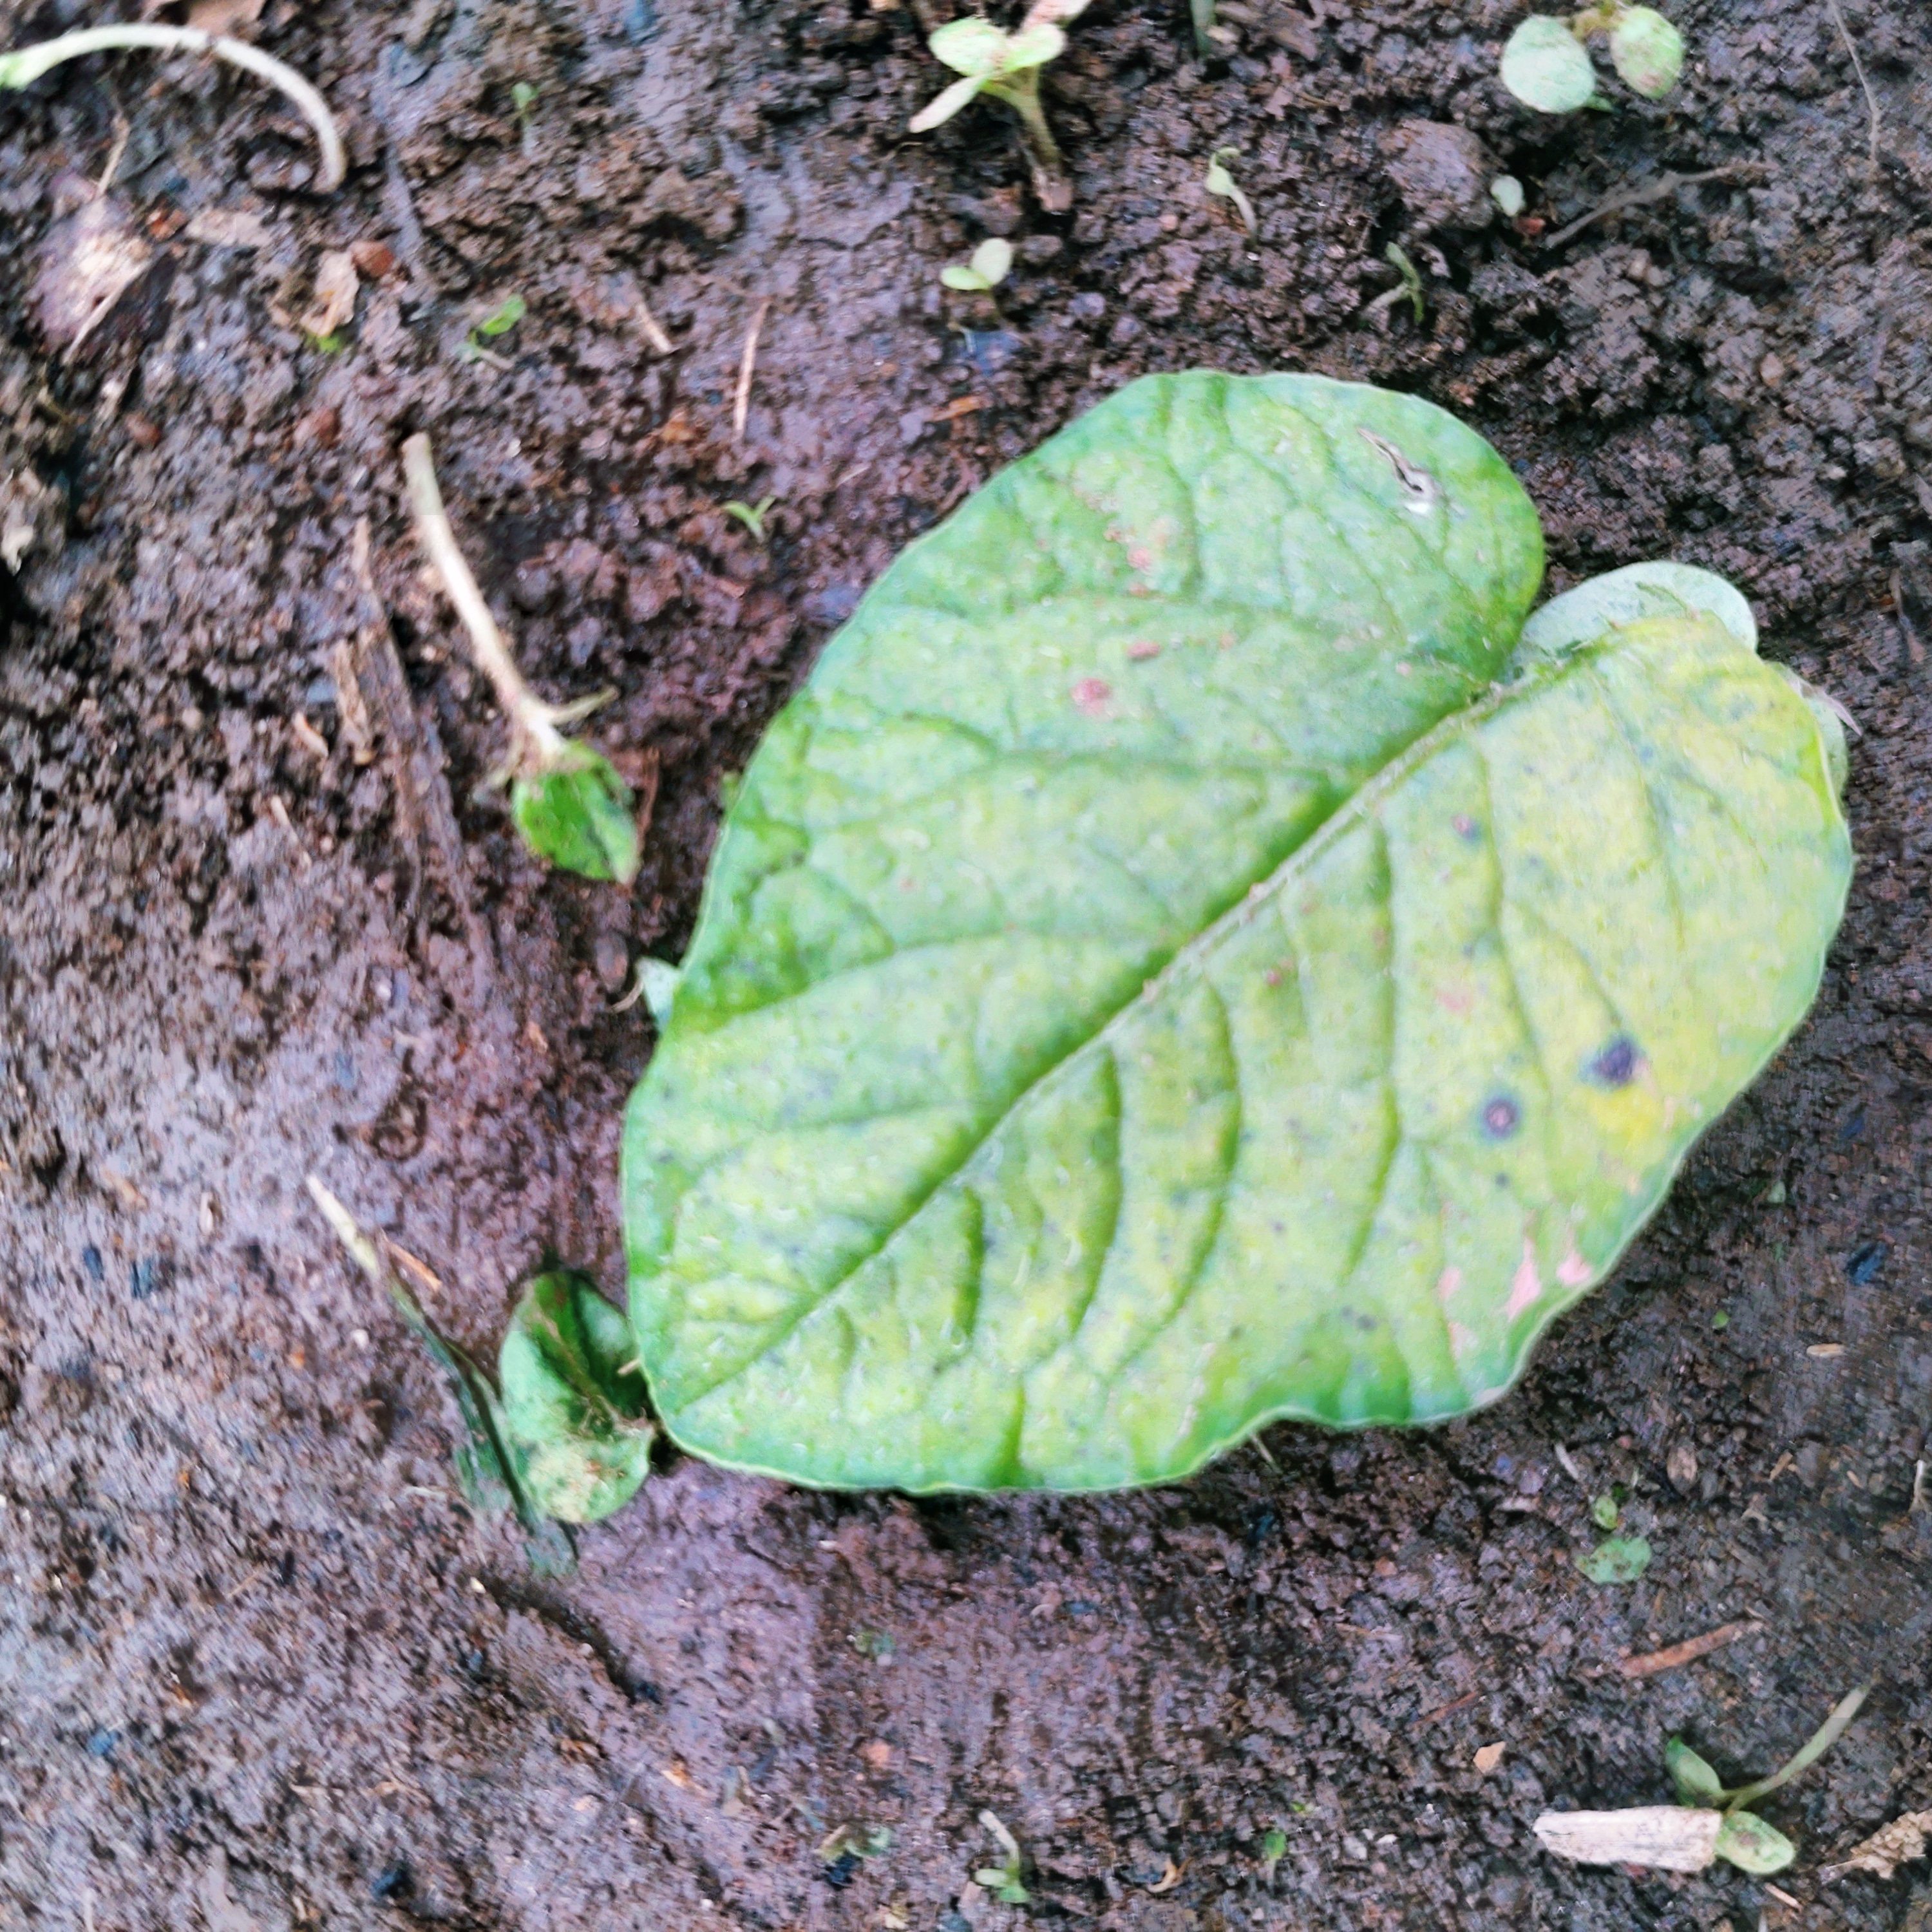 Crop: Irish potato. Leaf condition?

late blight
